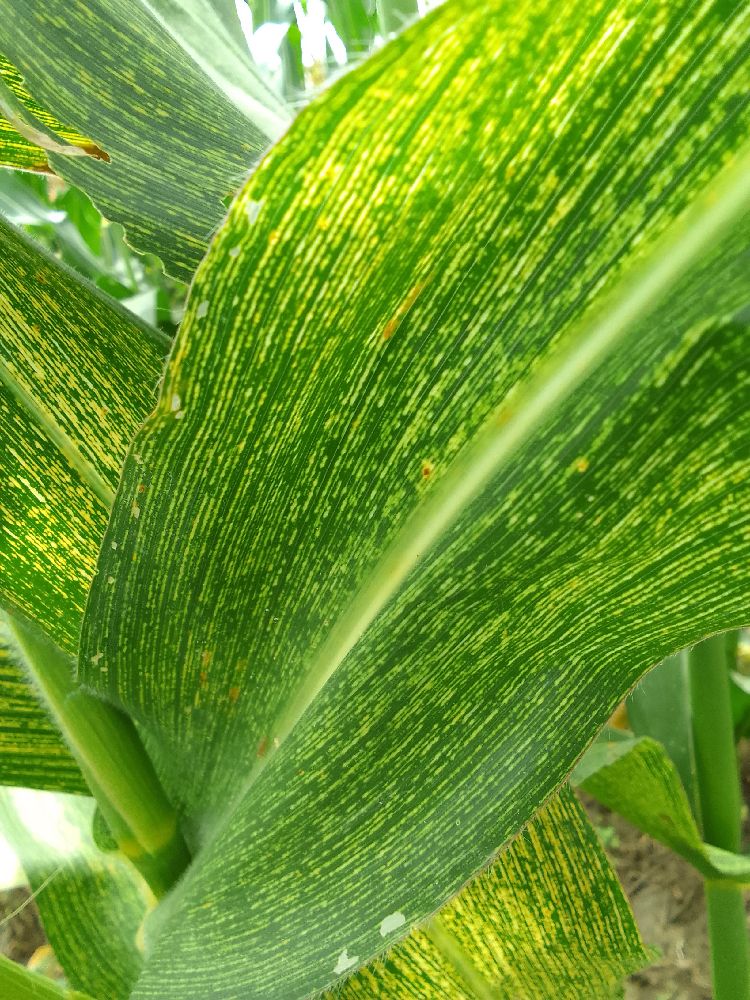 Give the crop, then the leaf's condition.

maize, maize streak virus
